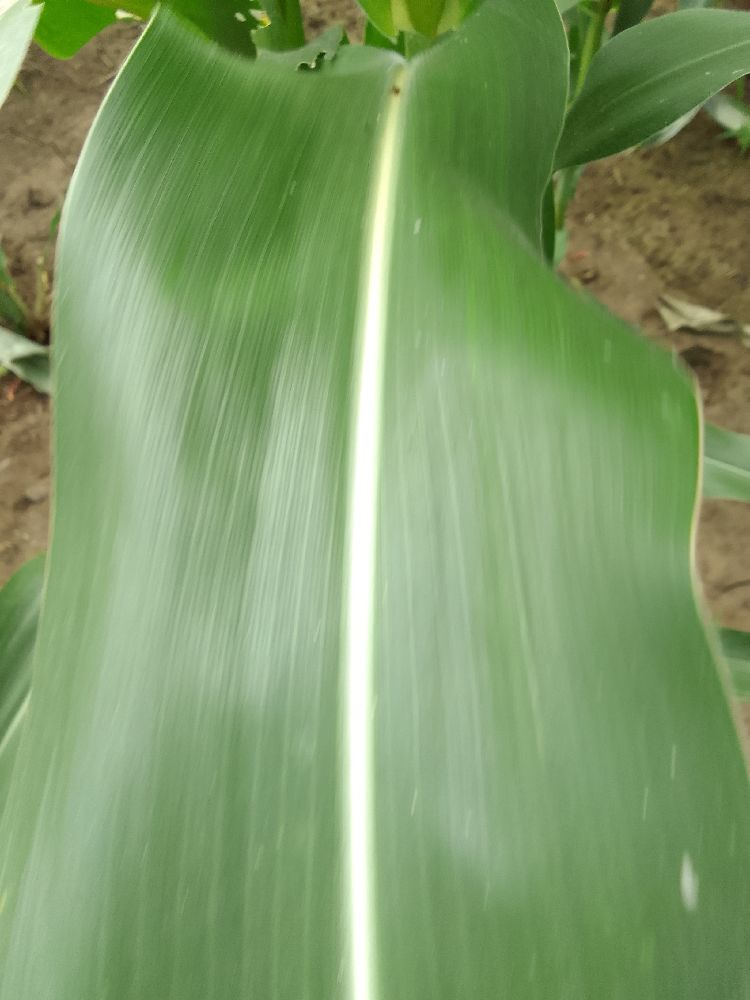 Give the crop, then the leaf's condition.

maize, healthy
